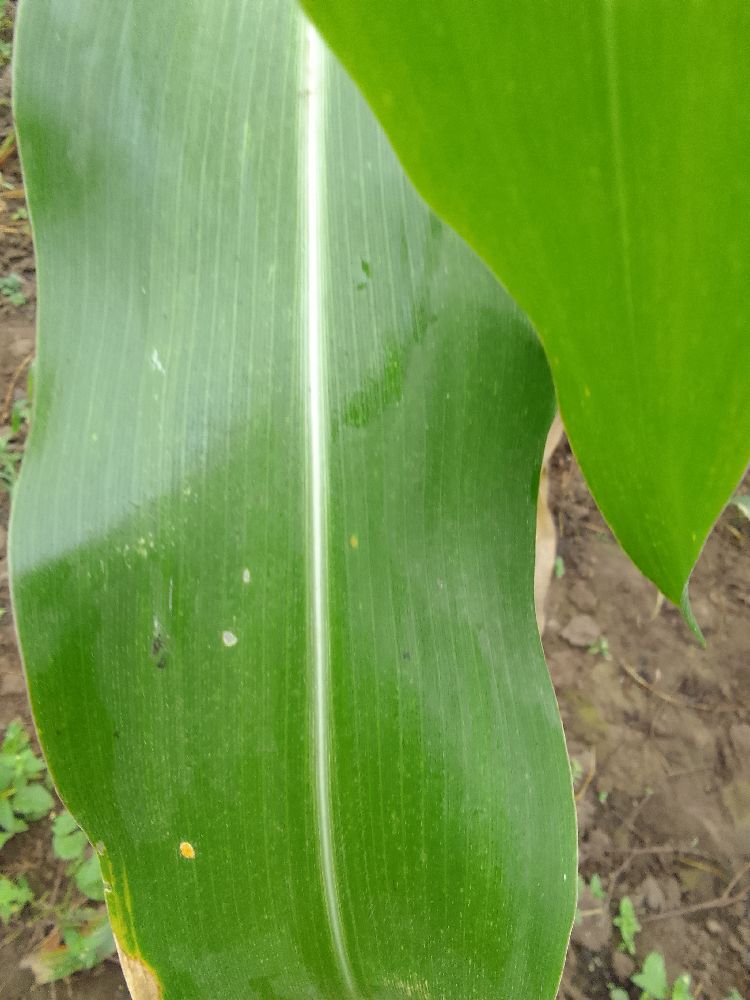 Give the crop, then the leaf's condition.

maize, healthy
